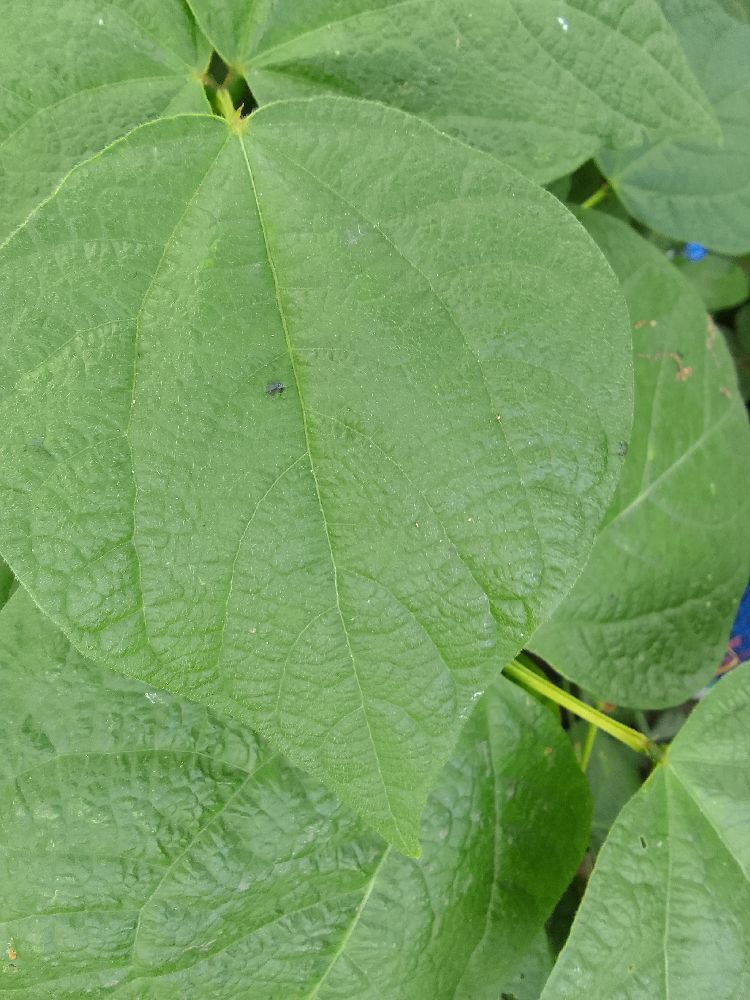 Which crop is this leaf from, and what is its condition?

common bean, healthy
